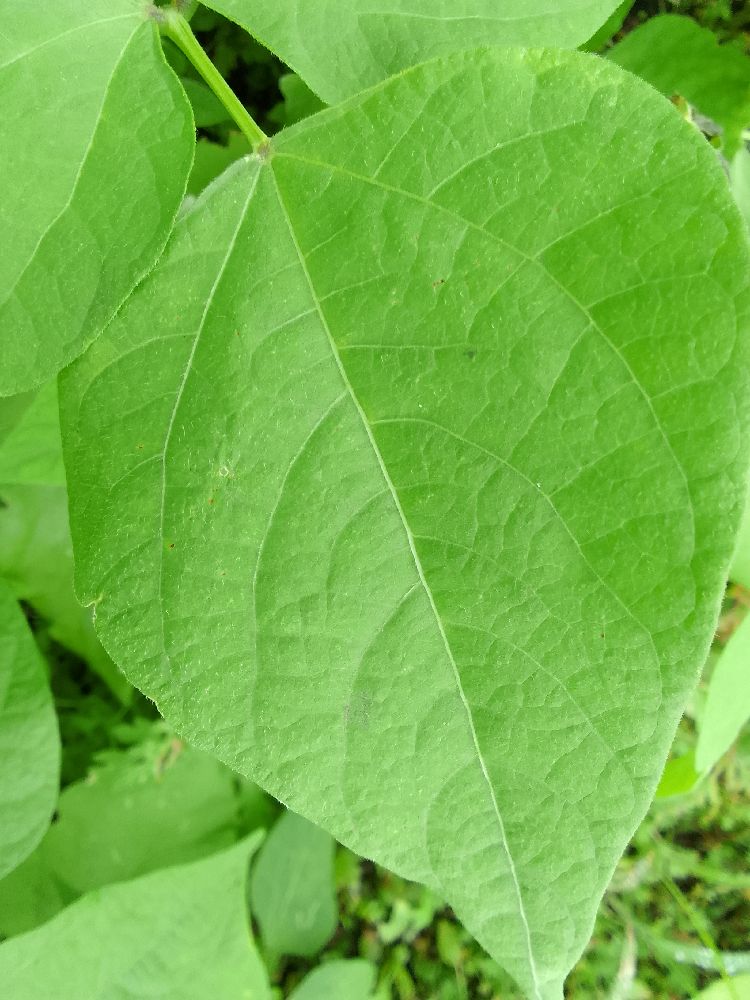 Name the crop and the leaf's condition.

common bean, healthy
